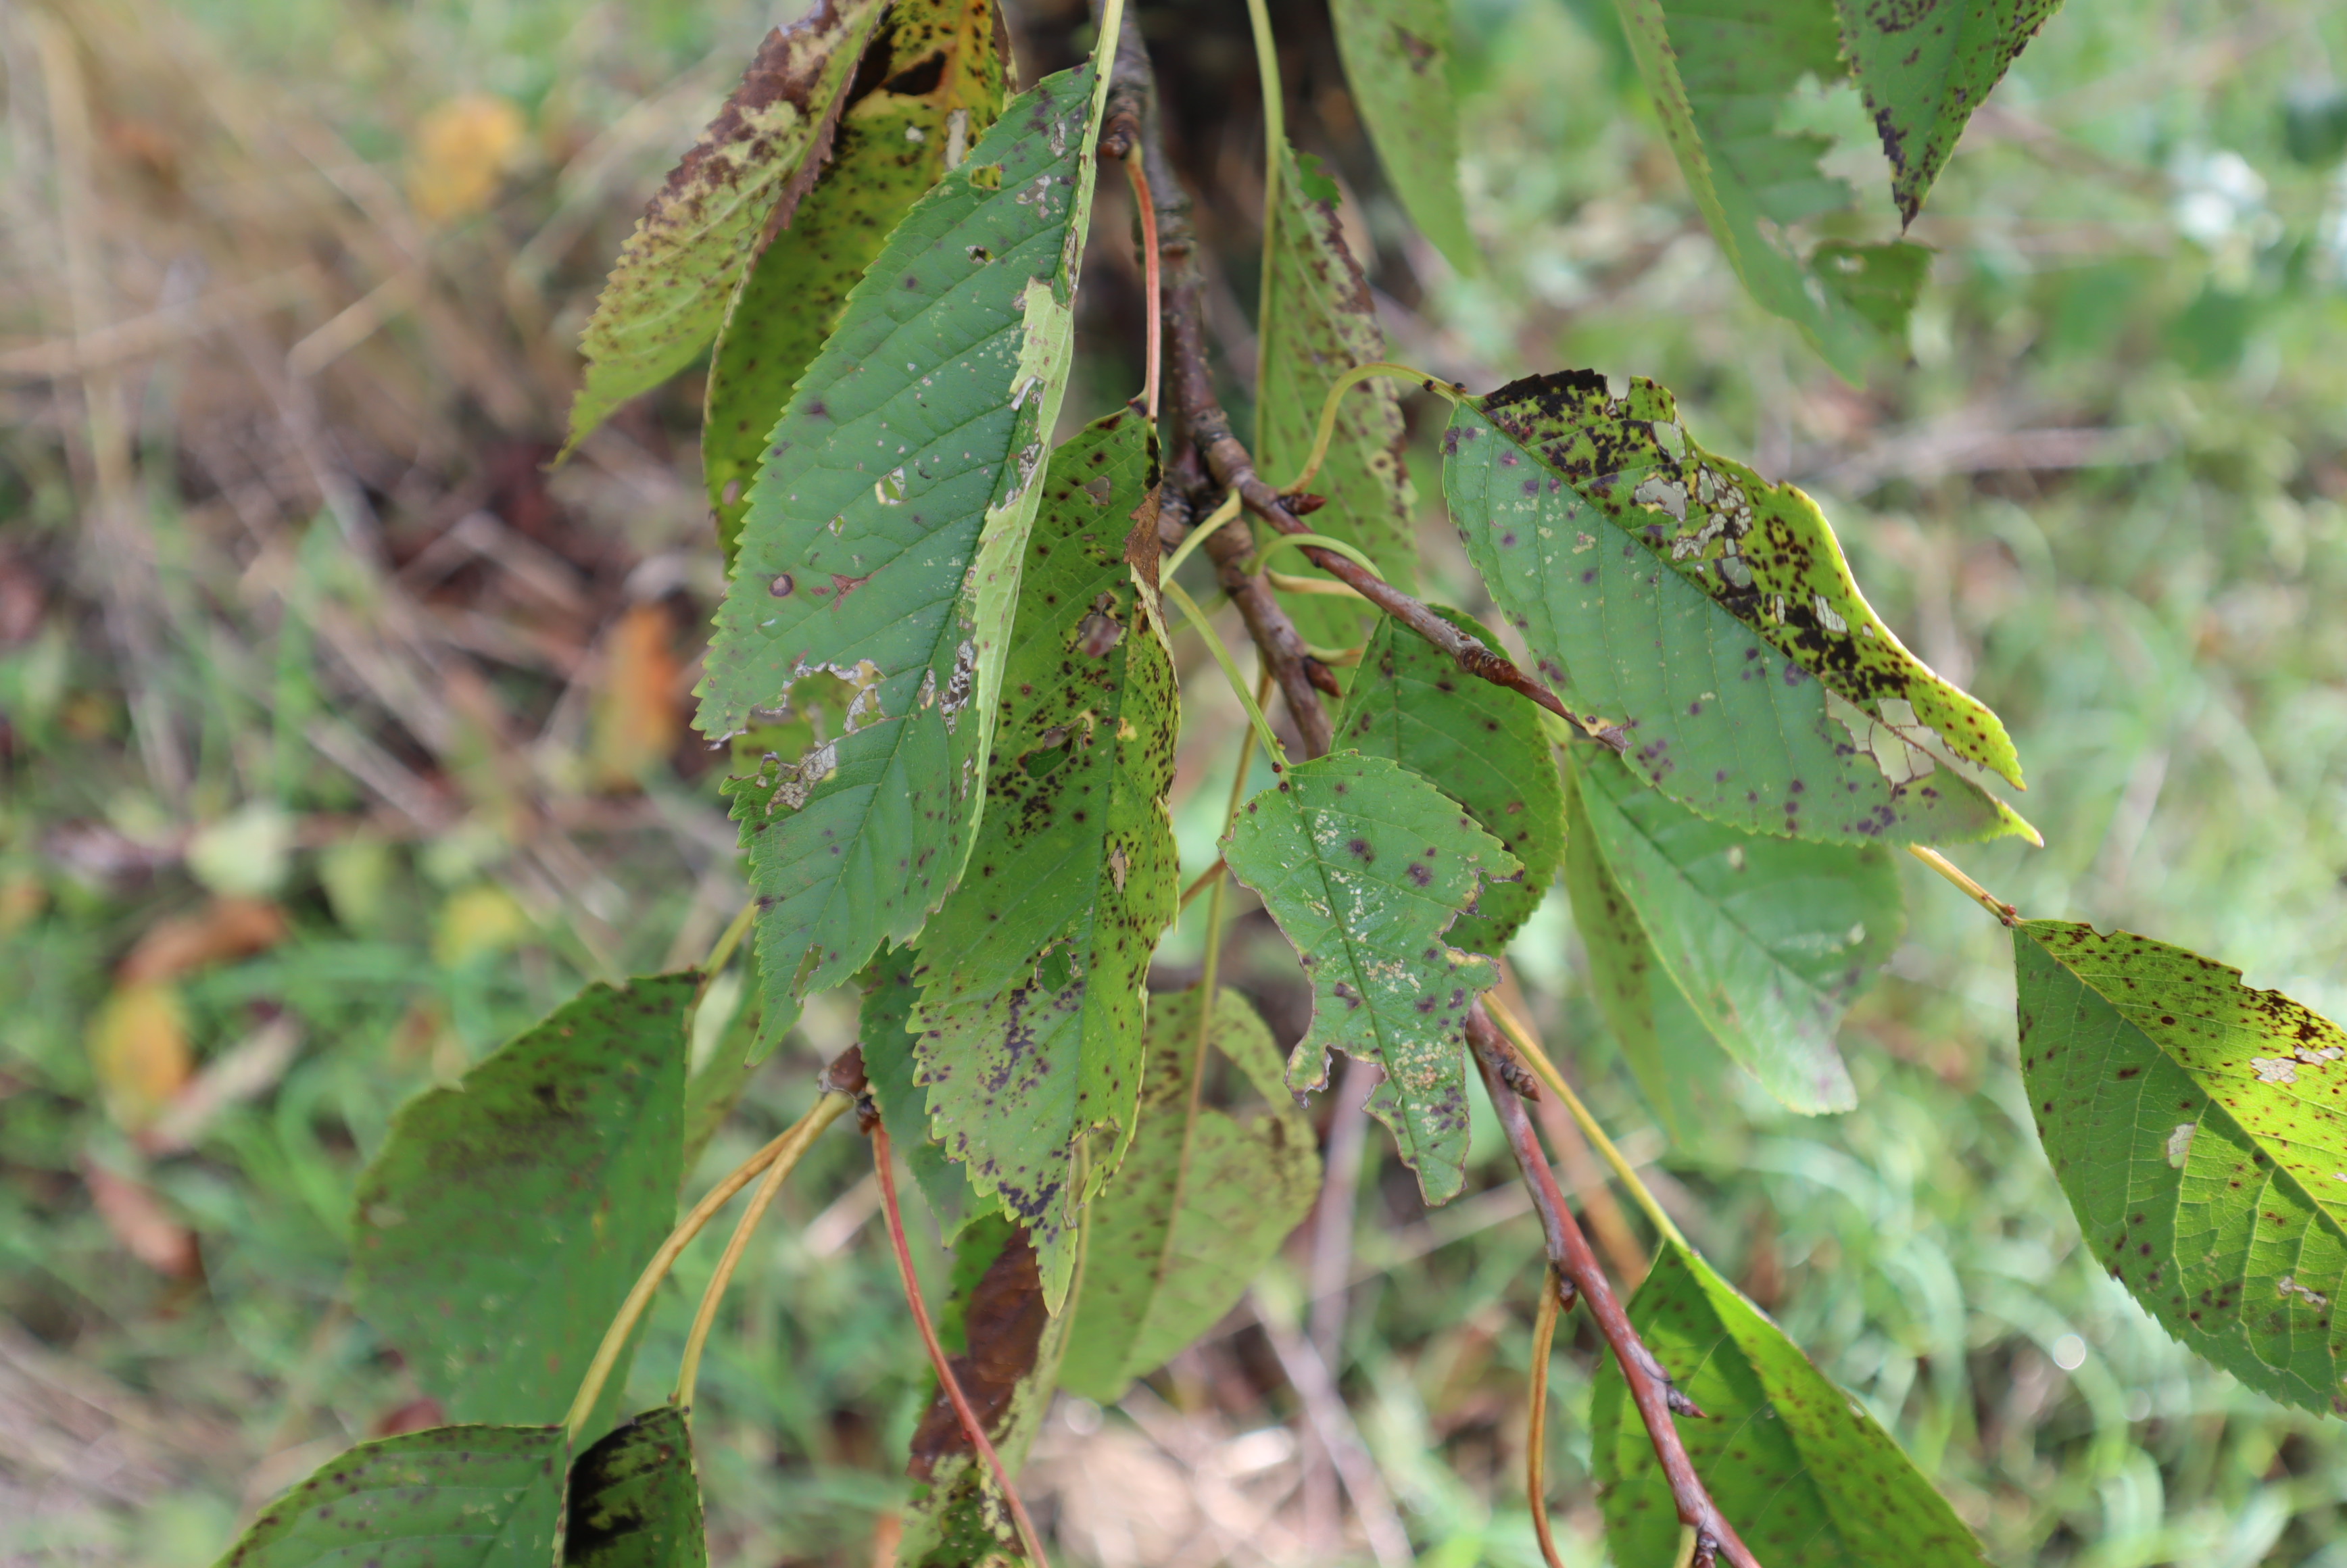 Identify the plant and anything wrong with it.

cherry, leaf spot
